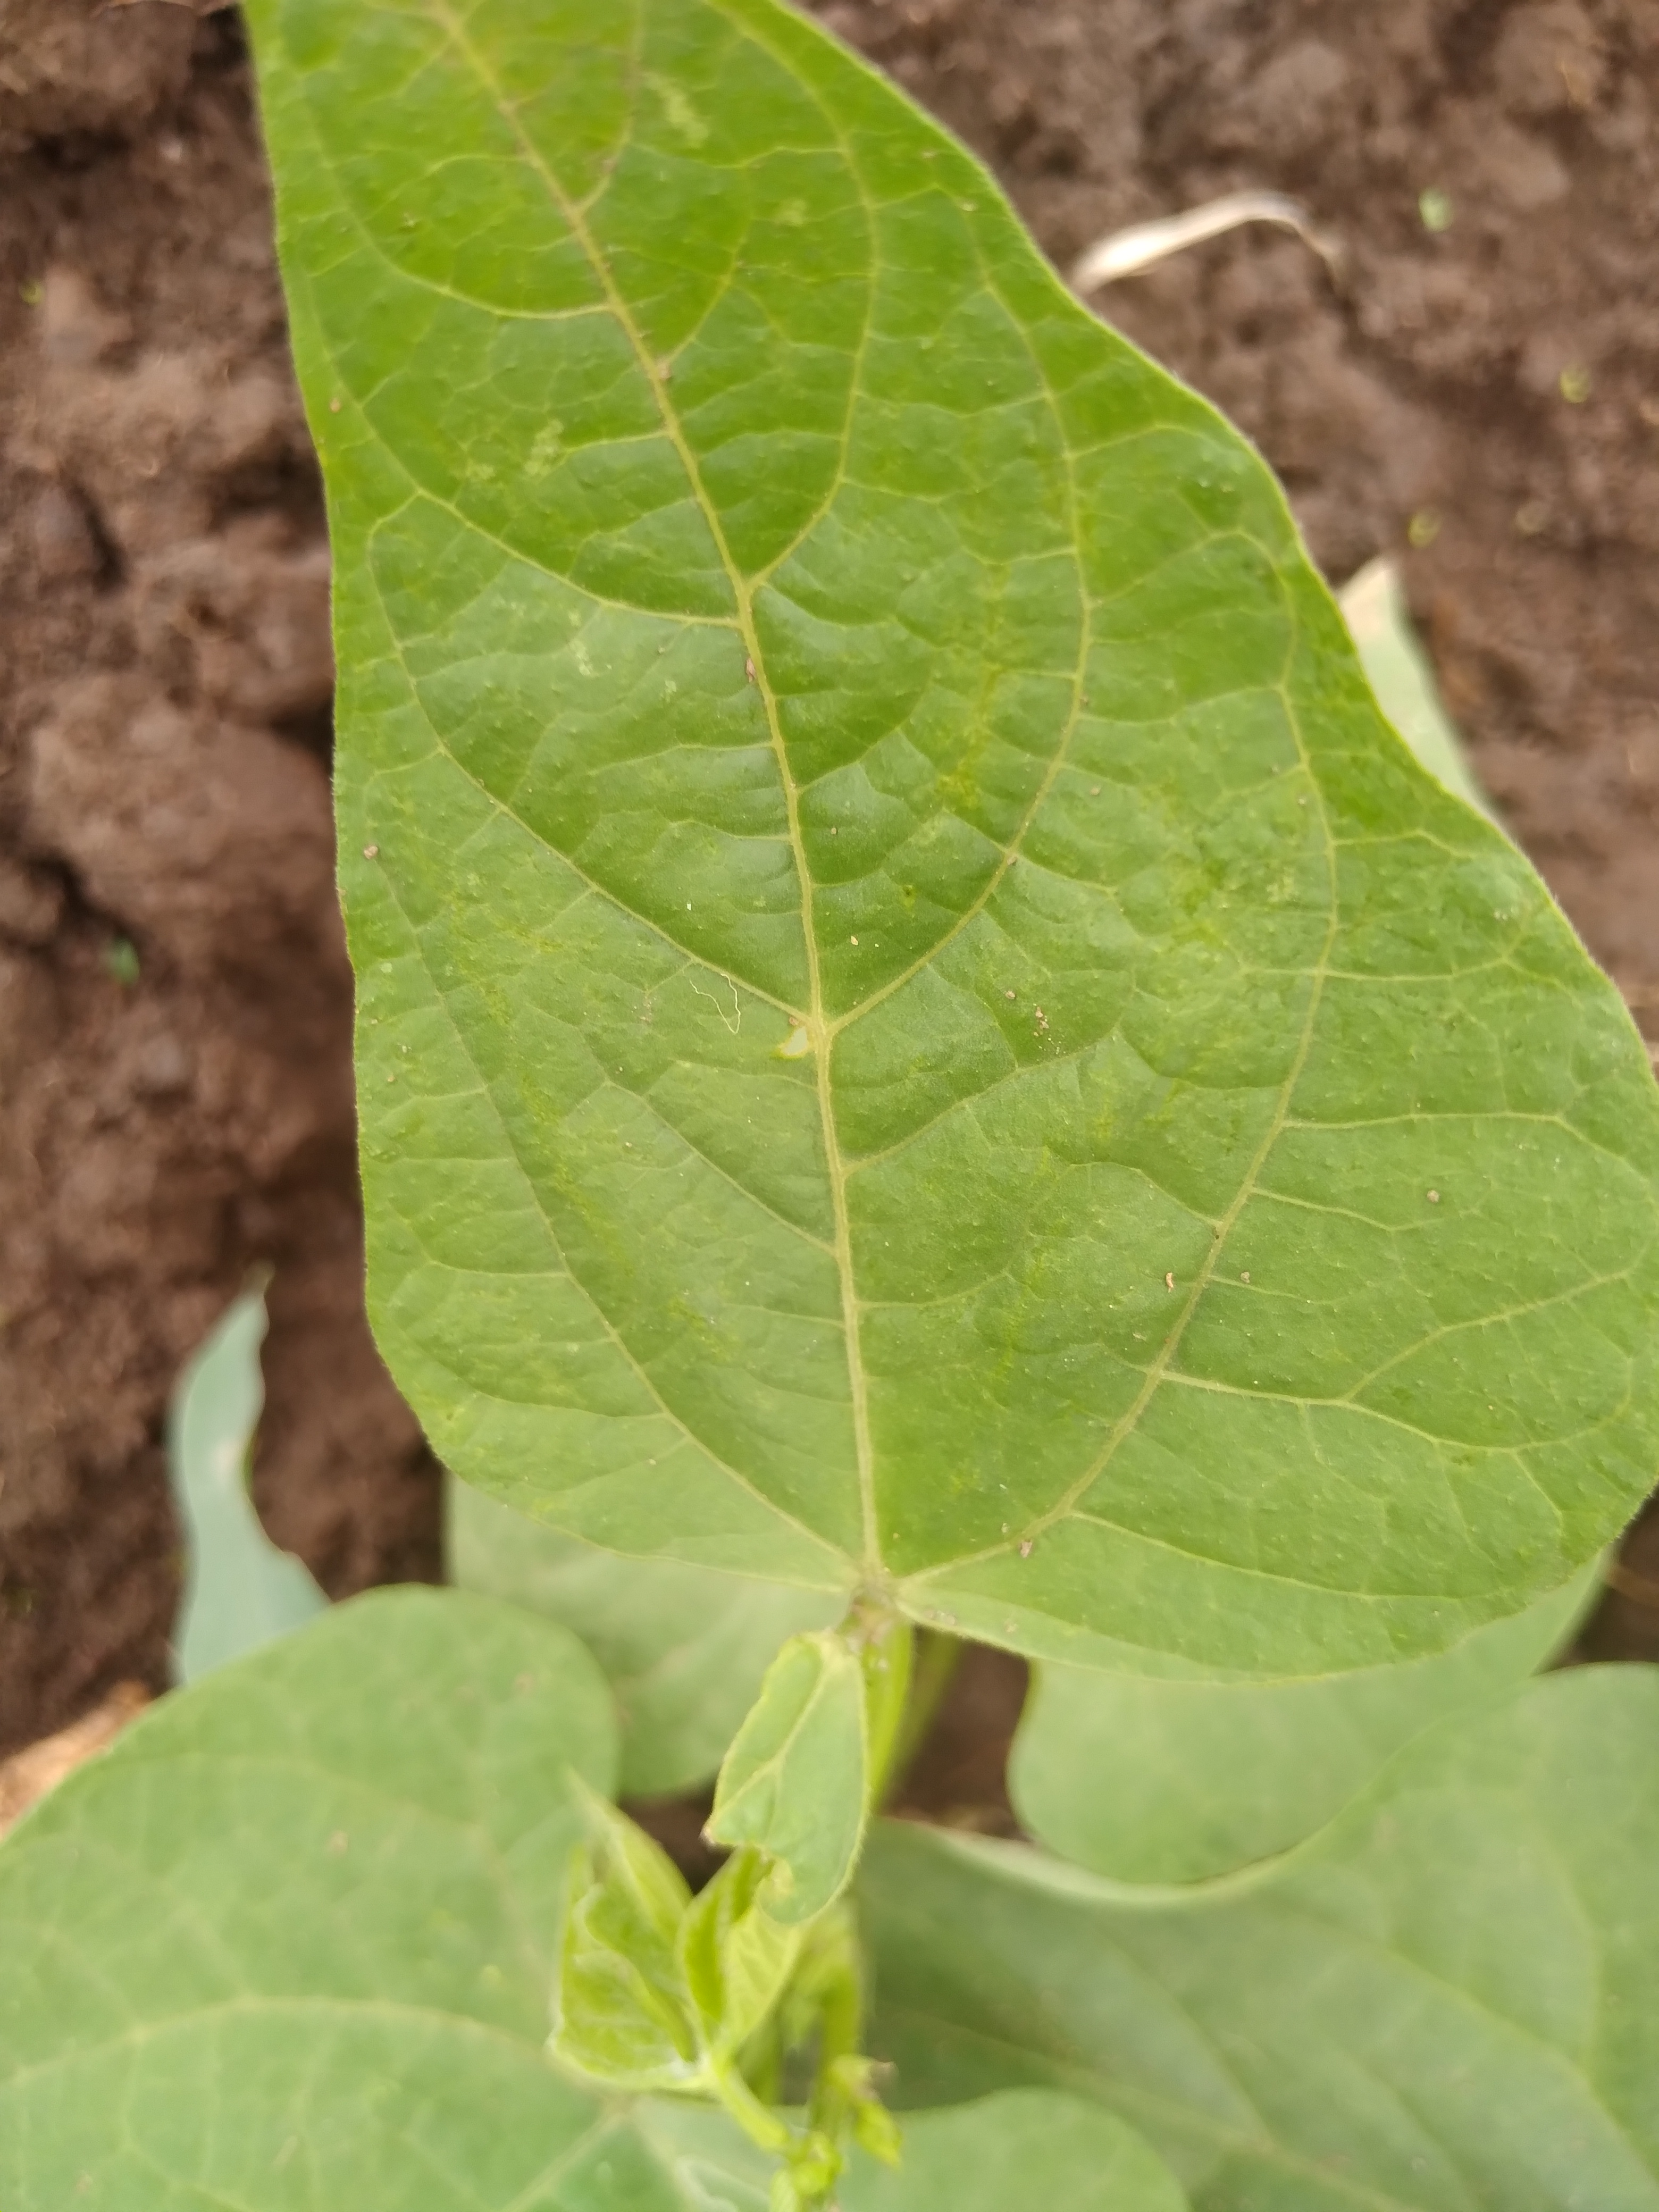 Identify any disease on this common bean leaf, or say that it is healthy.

healthy
